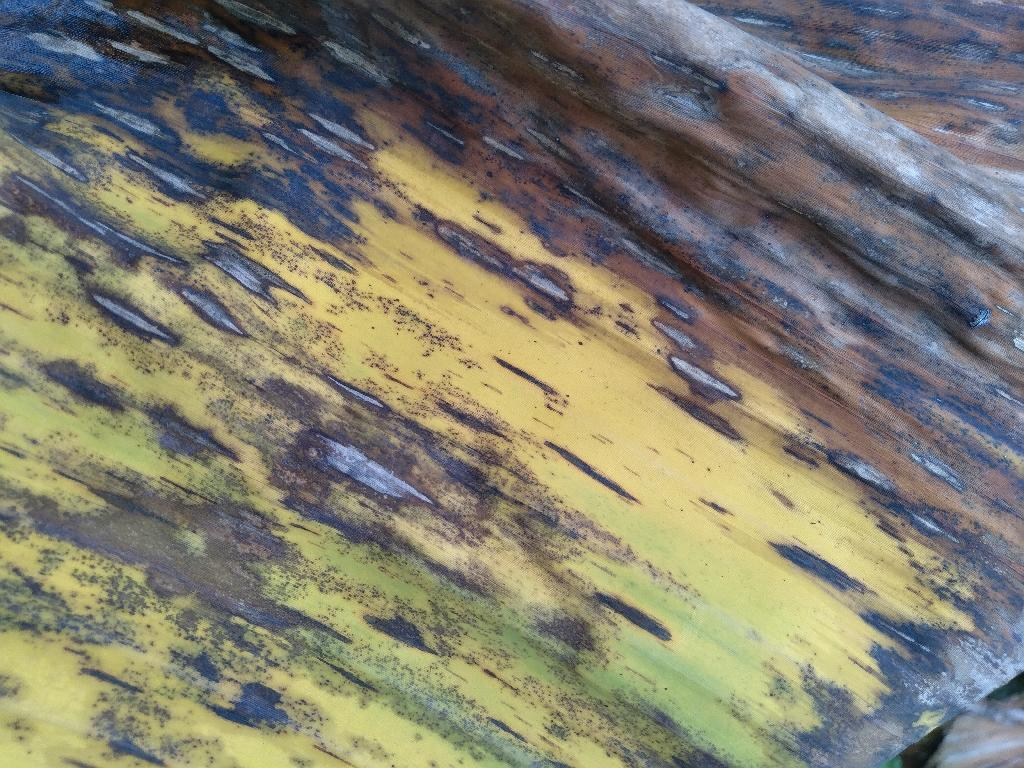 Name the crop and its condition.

banana, black sigatoka
